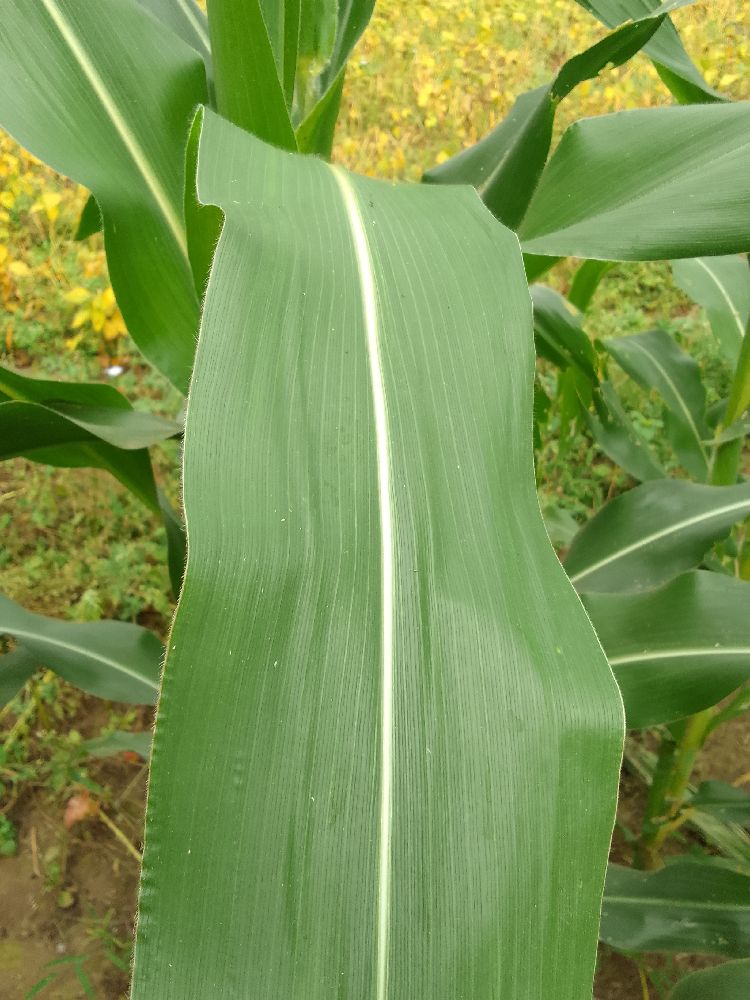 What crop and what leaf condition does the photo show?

maize, healthy
